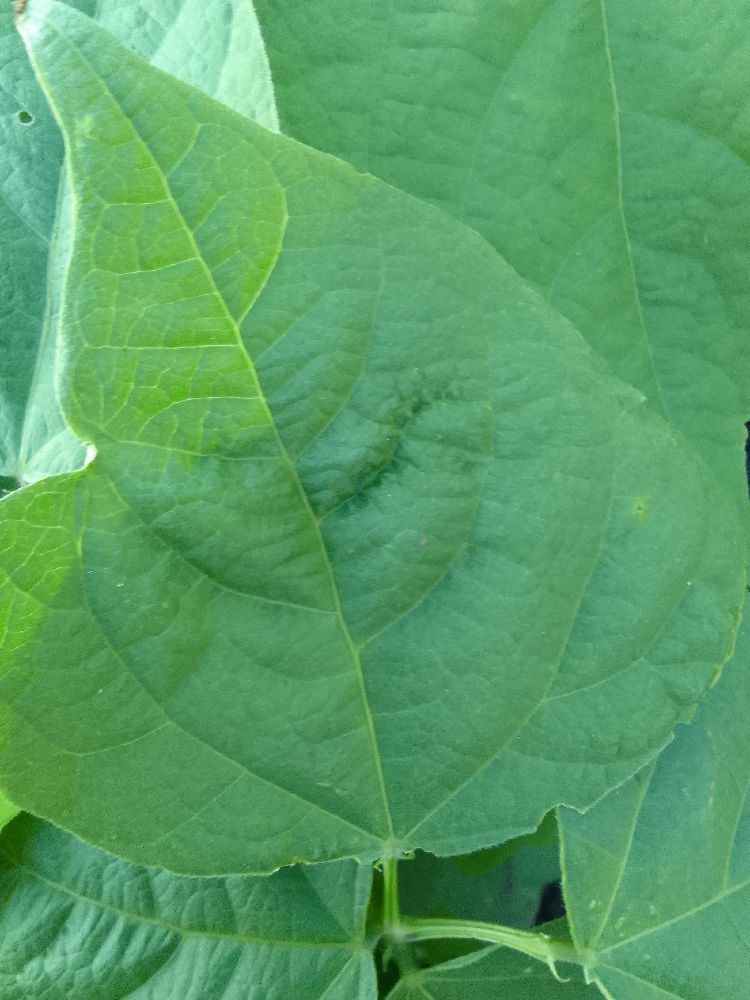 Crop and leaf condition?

common bean, healthy
